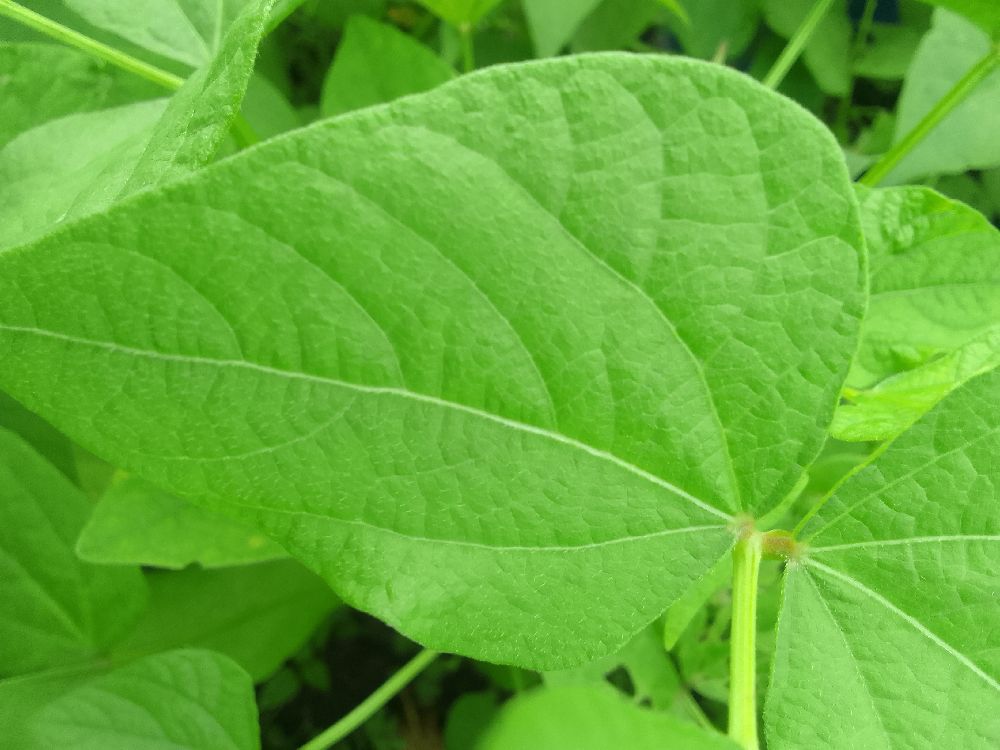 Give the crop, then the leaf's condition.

common bean, healthy
